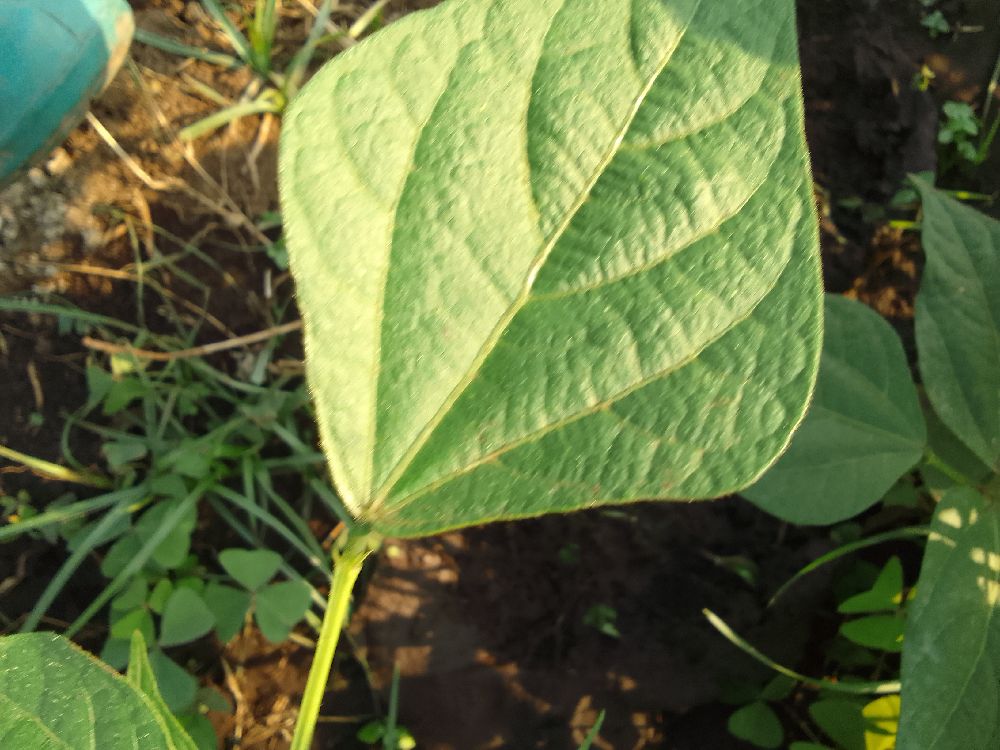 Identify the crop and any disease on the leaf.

common bean, healthy
